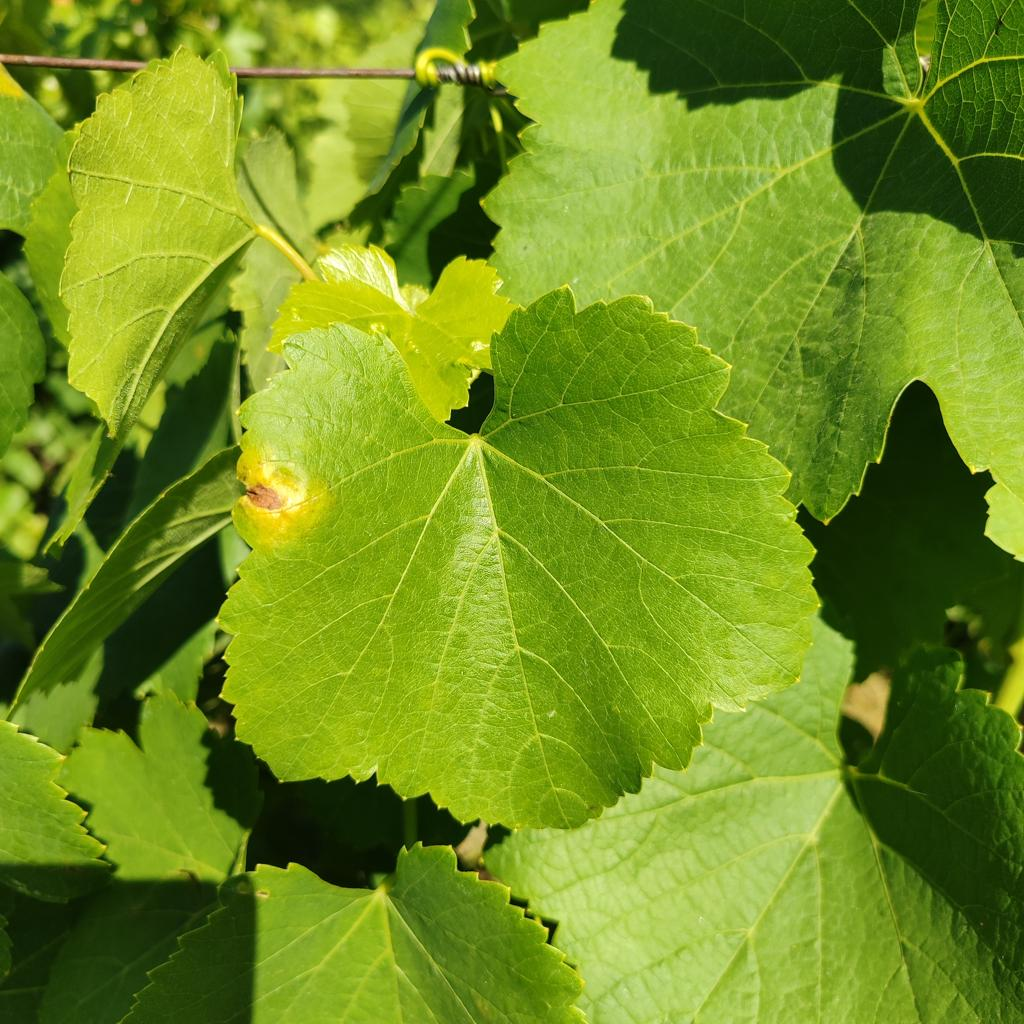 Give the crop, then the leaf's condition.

grapevine, downy mildew
